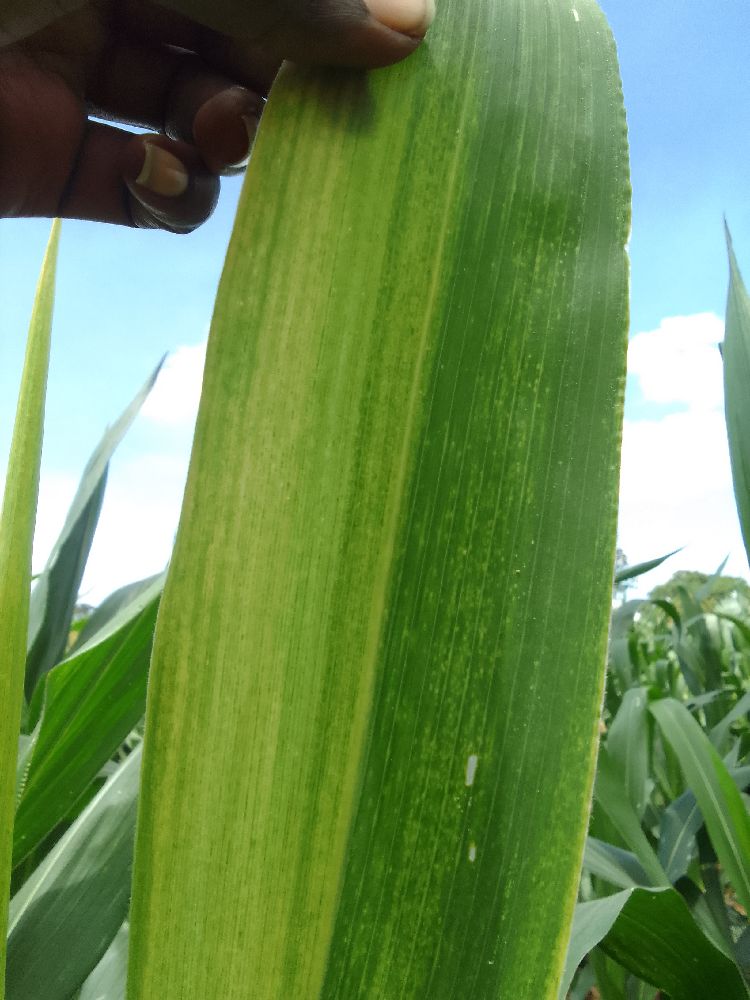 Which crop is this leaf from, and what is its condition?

maize, maize lethal necrosis
